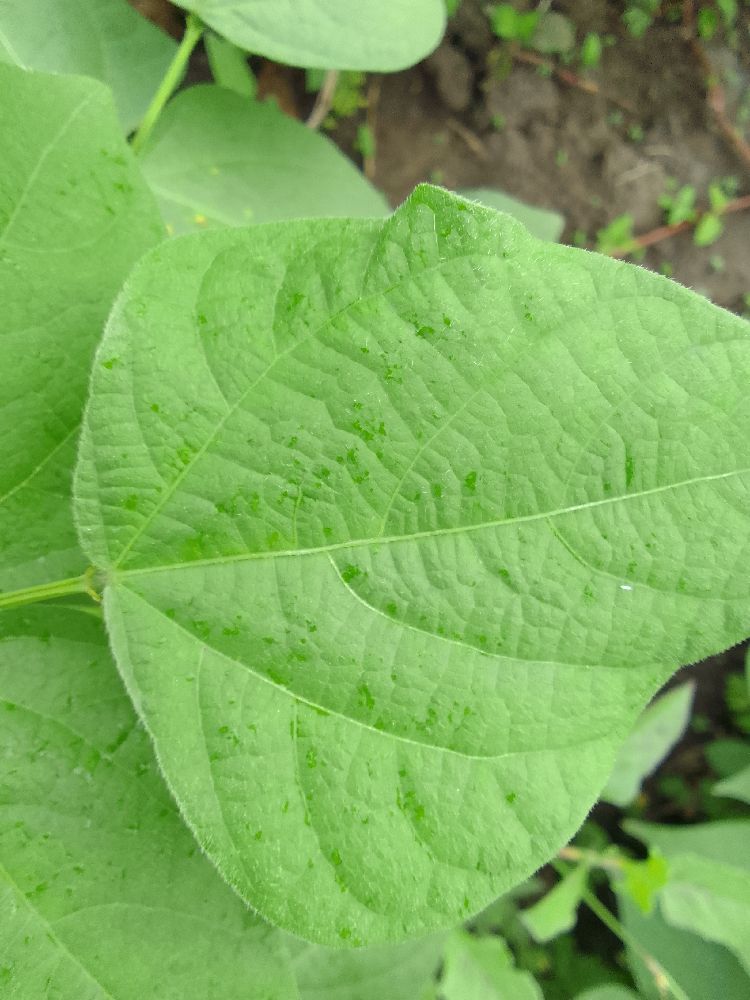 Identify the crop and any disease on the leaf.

common bean, healthy
